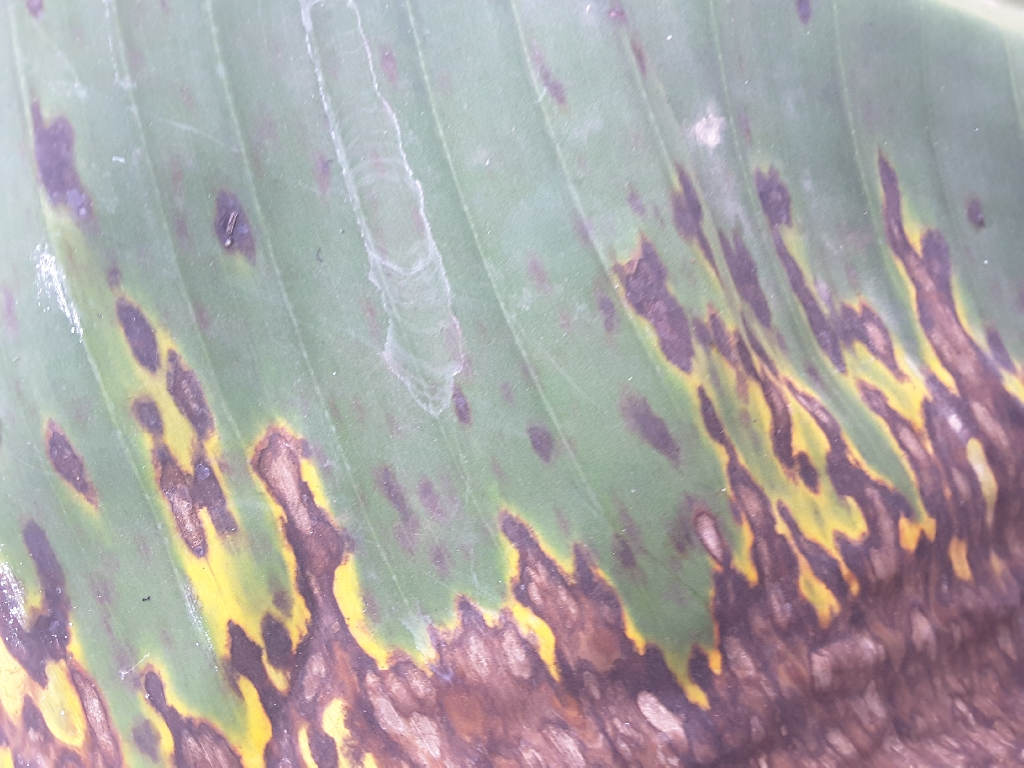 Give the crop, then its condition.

banana, black sigatoka
